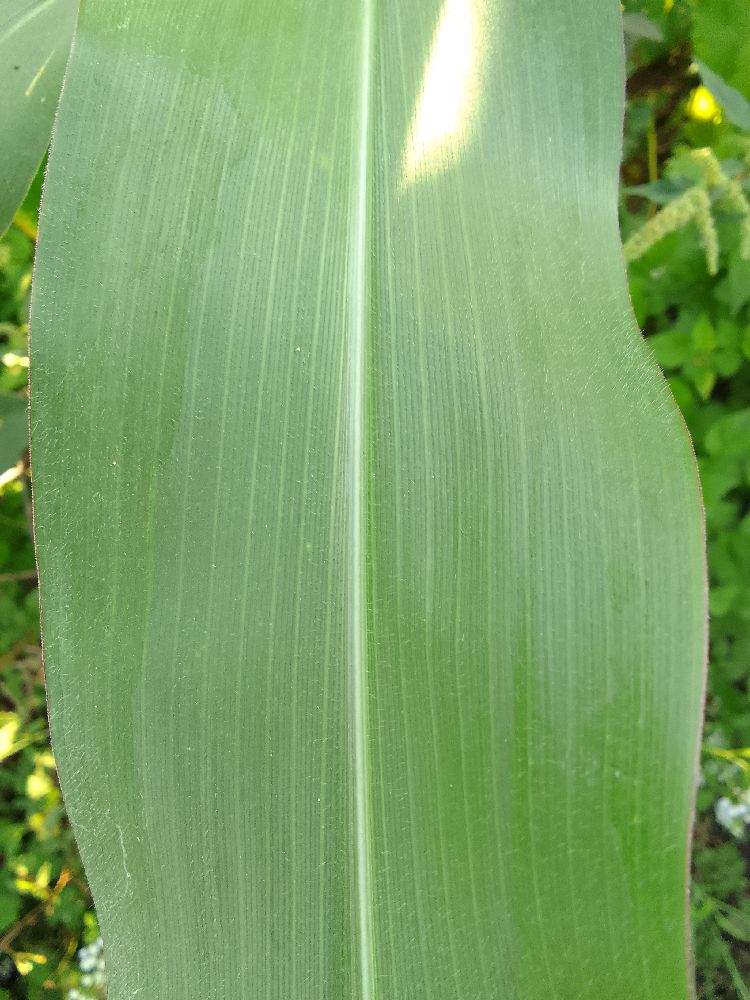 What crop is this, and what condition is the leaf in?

maize, healthy
